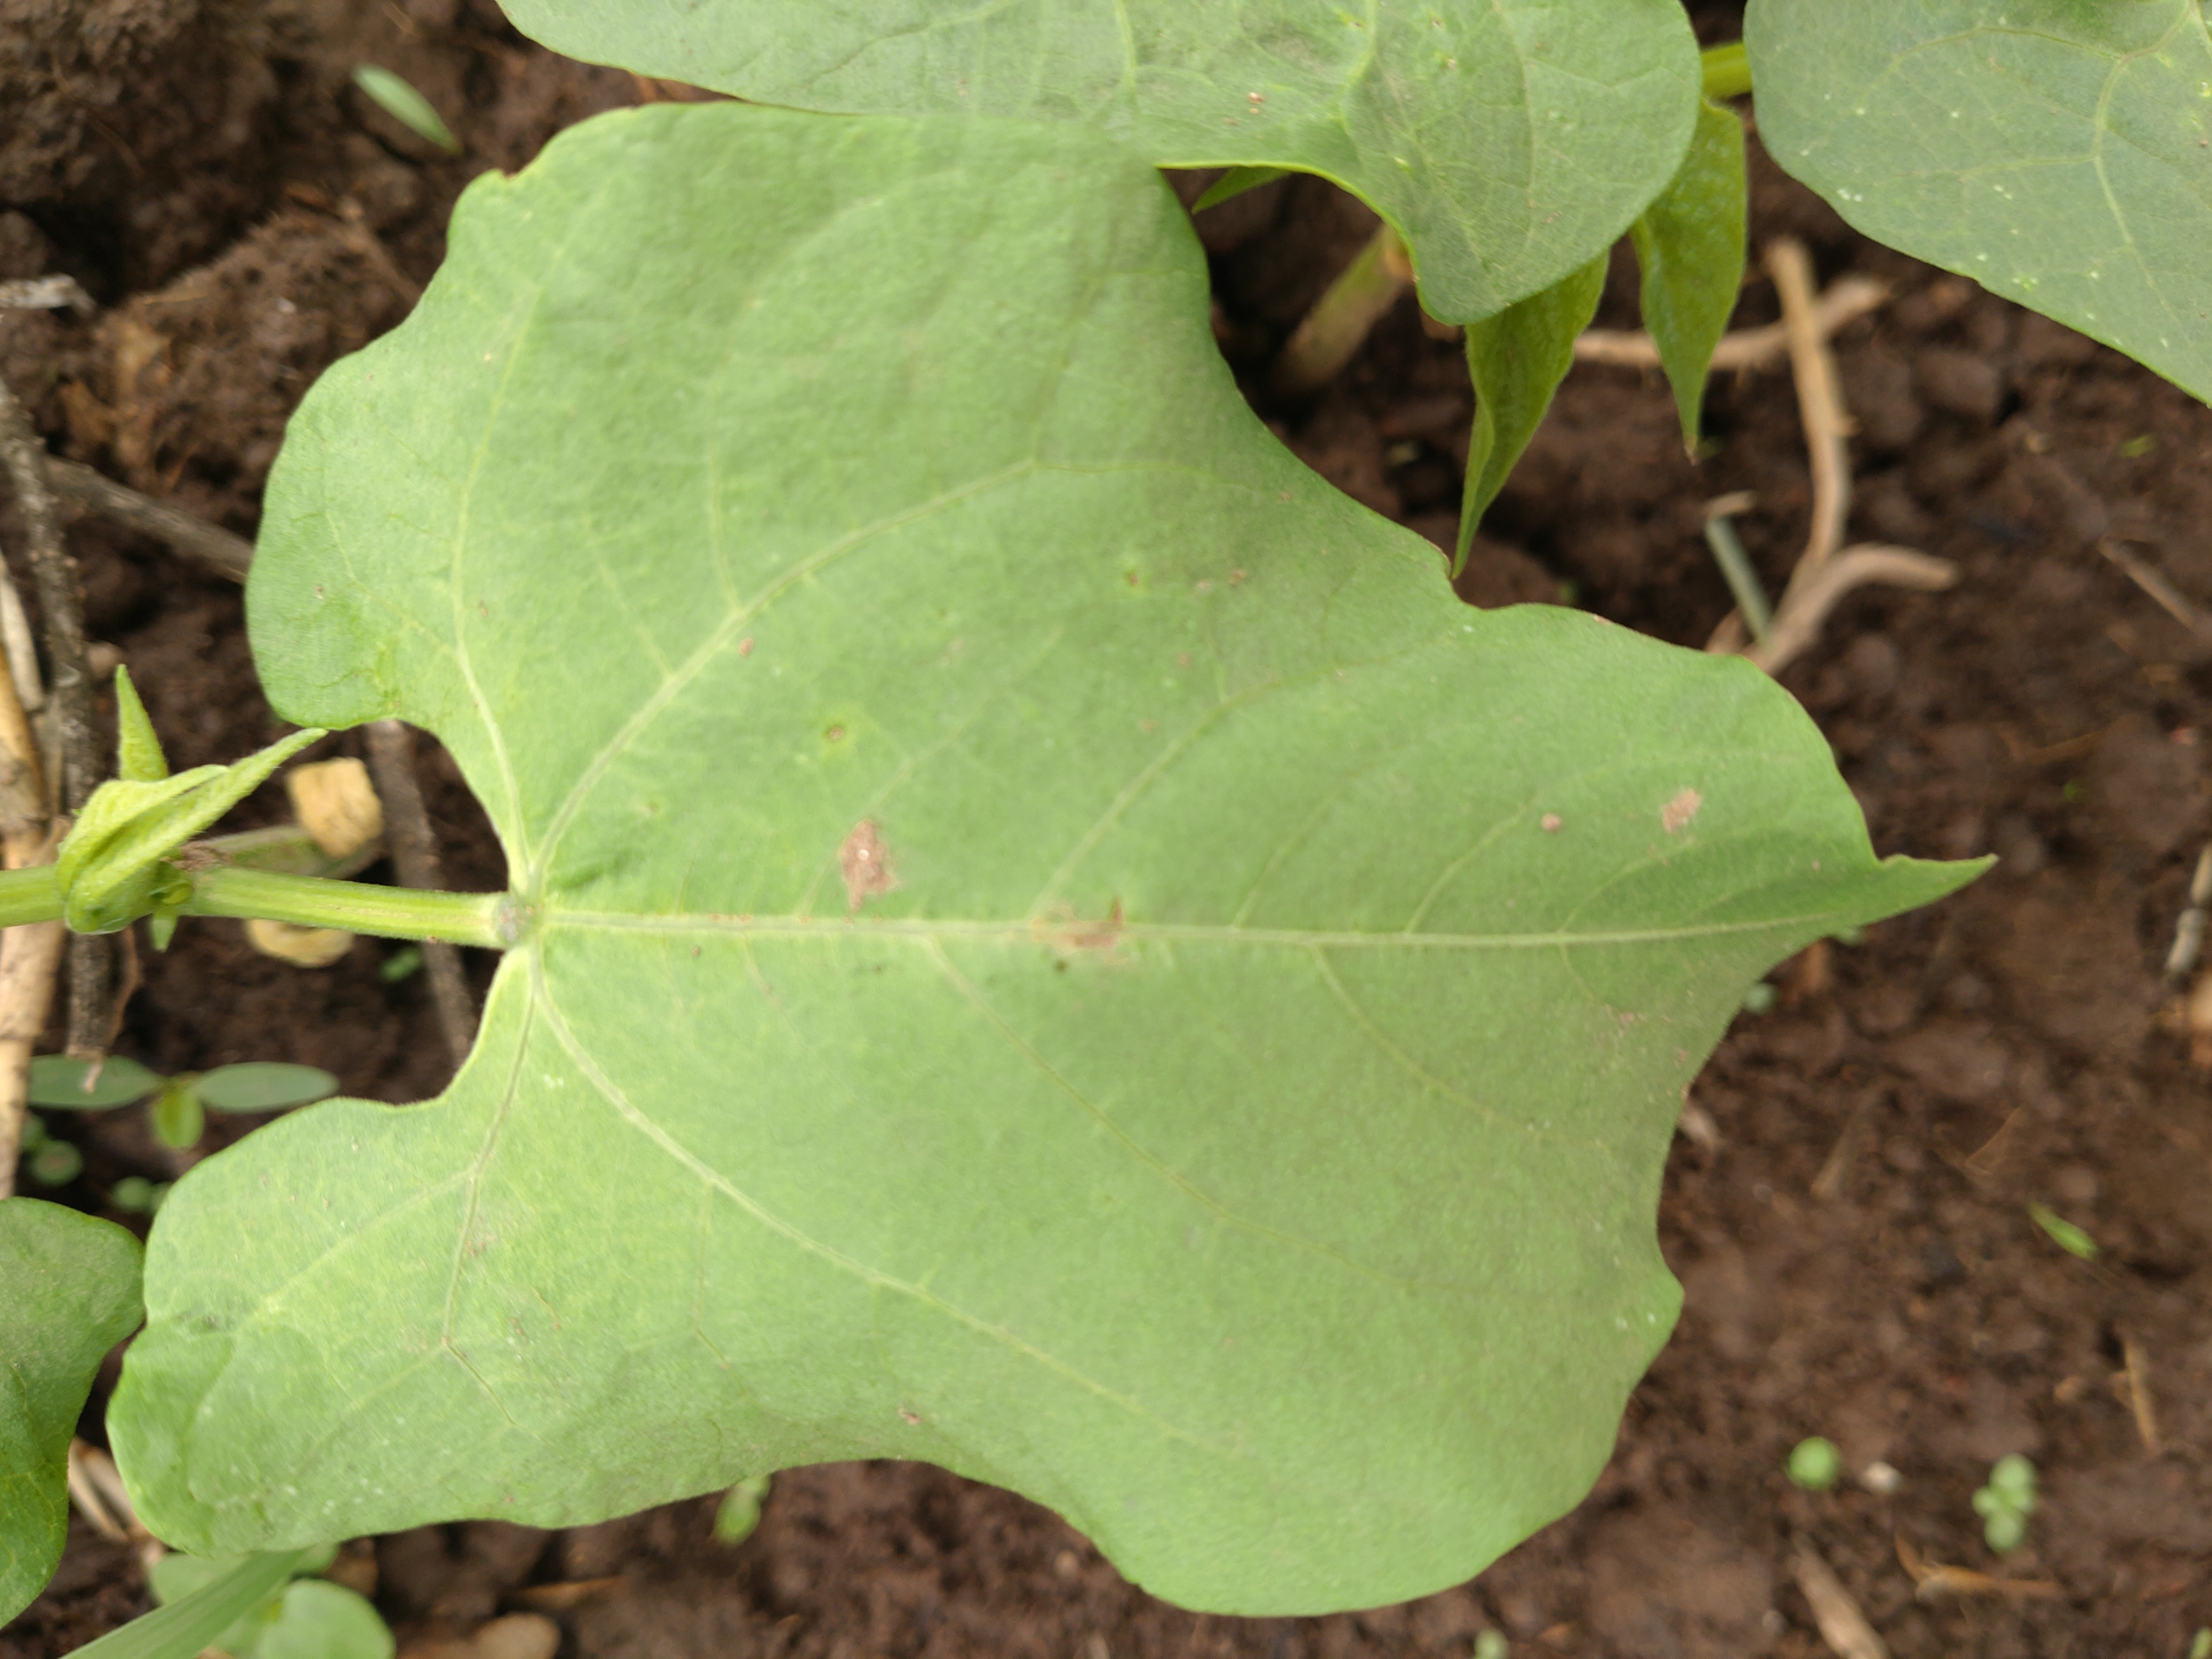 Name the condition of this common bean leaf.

healthy
